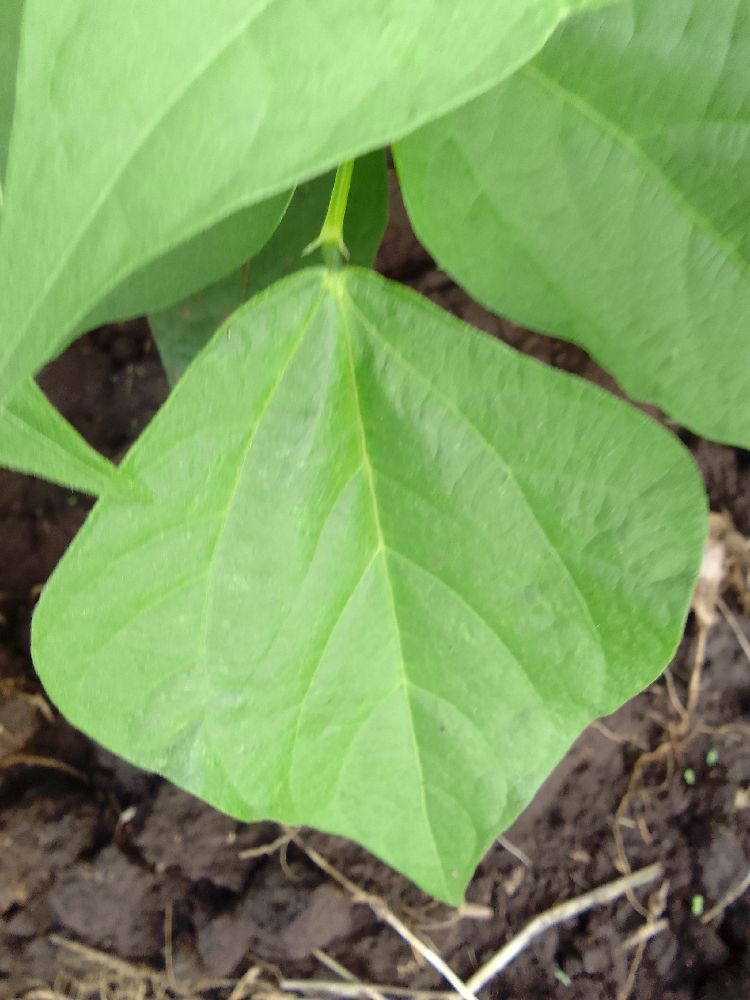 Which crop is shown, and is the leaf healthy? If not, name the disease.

common bean, healthy
